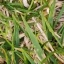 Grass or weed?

grass
